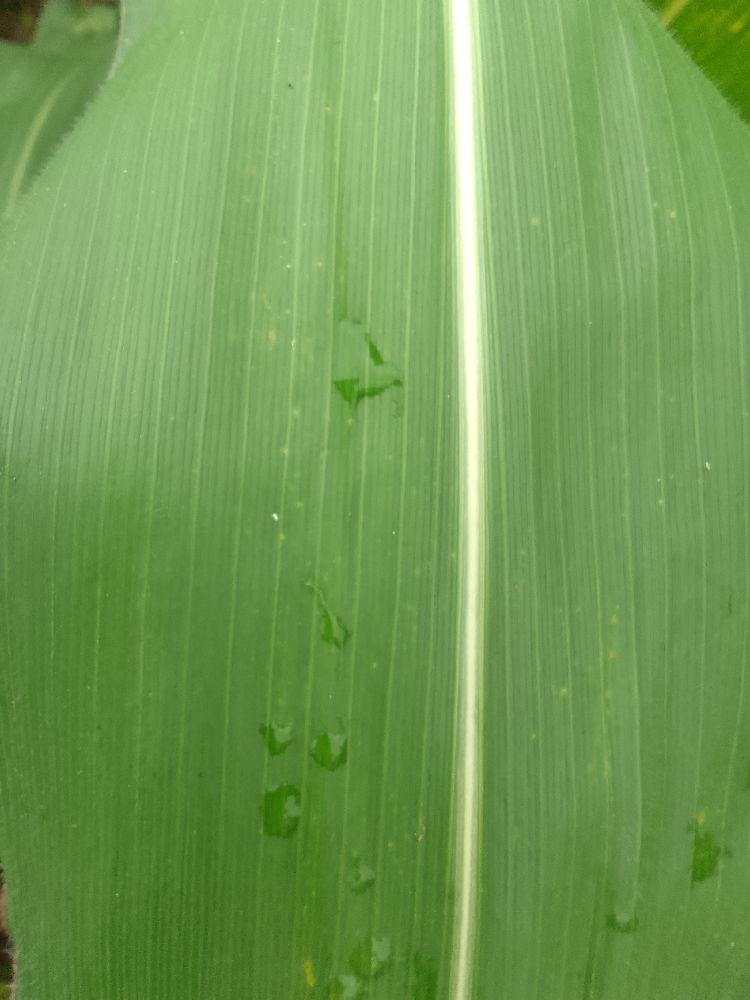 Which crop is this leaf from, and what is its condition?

maize, healthy
